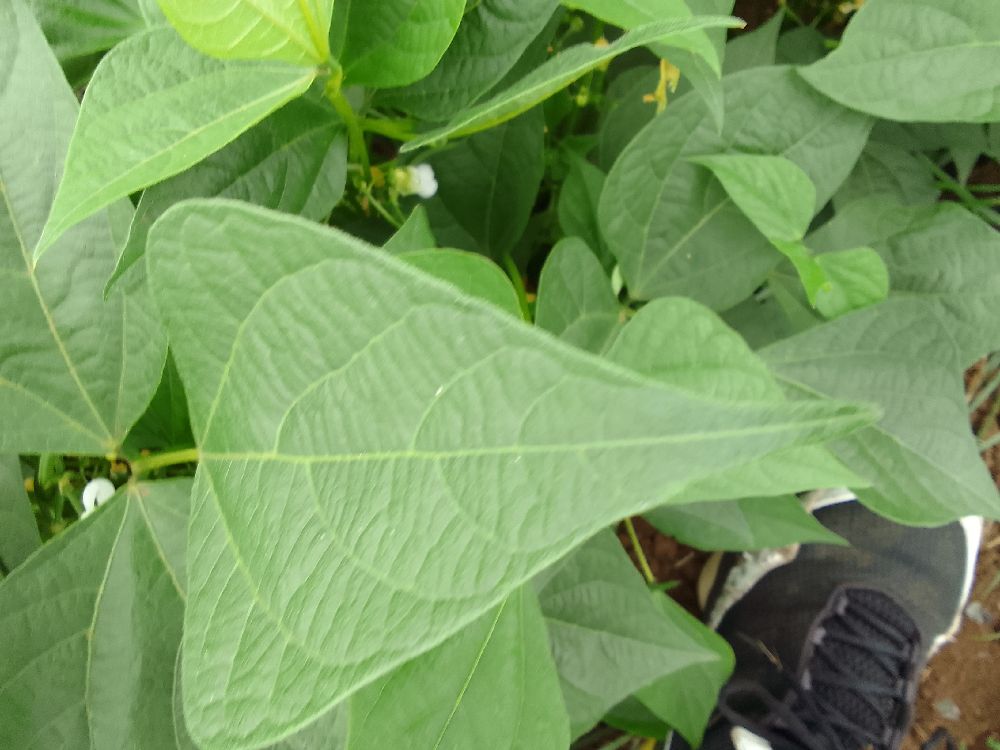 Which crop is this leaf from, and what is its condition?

common bean, healthy
